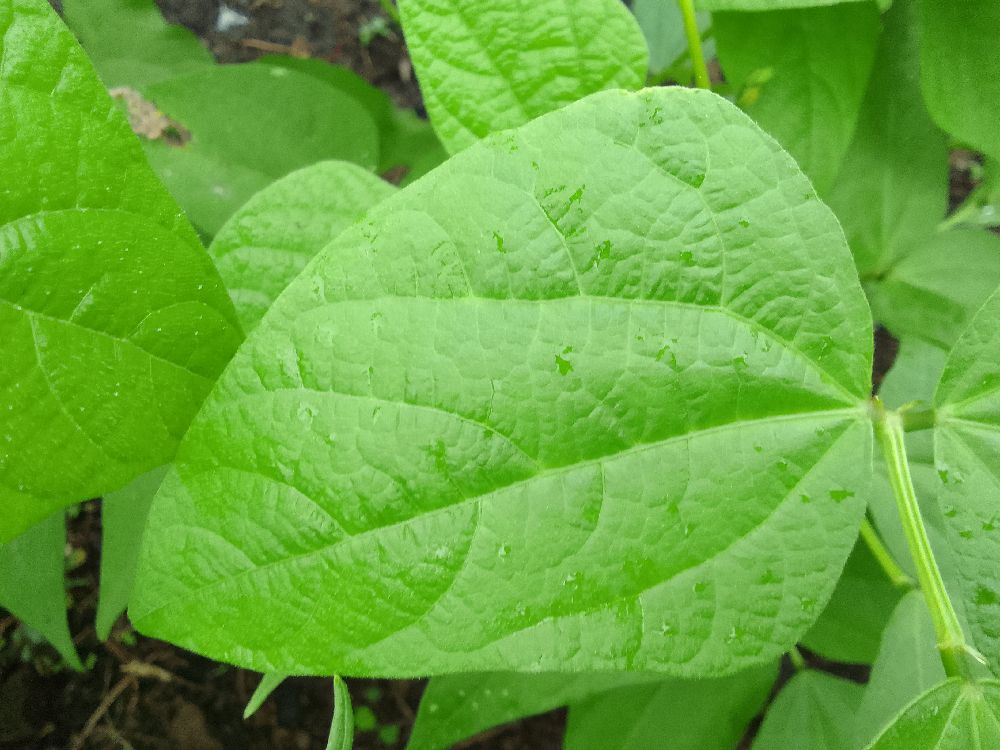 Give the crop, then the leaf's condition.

common bean, healthy
